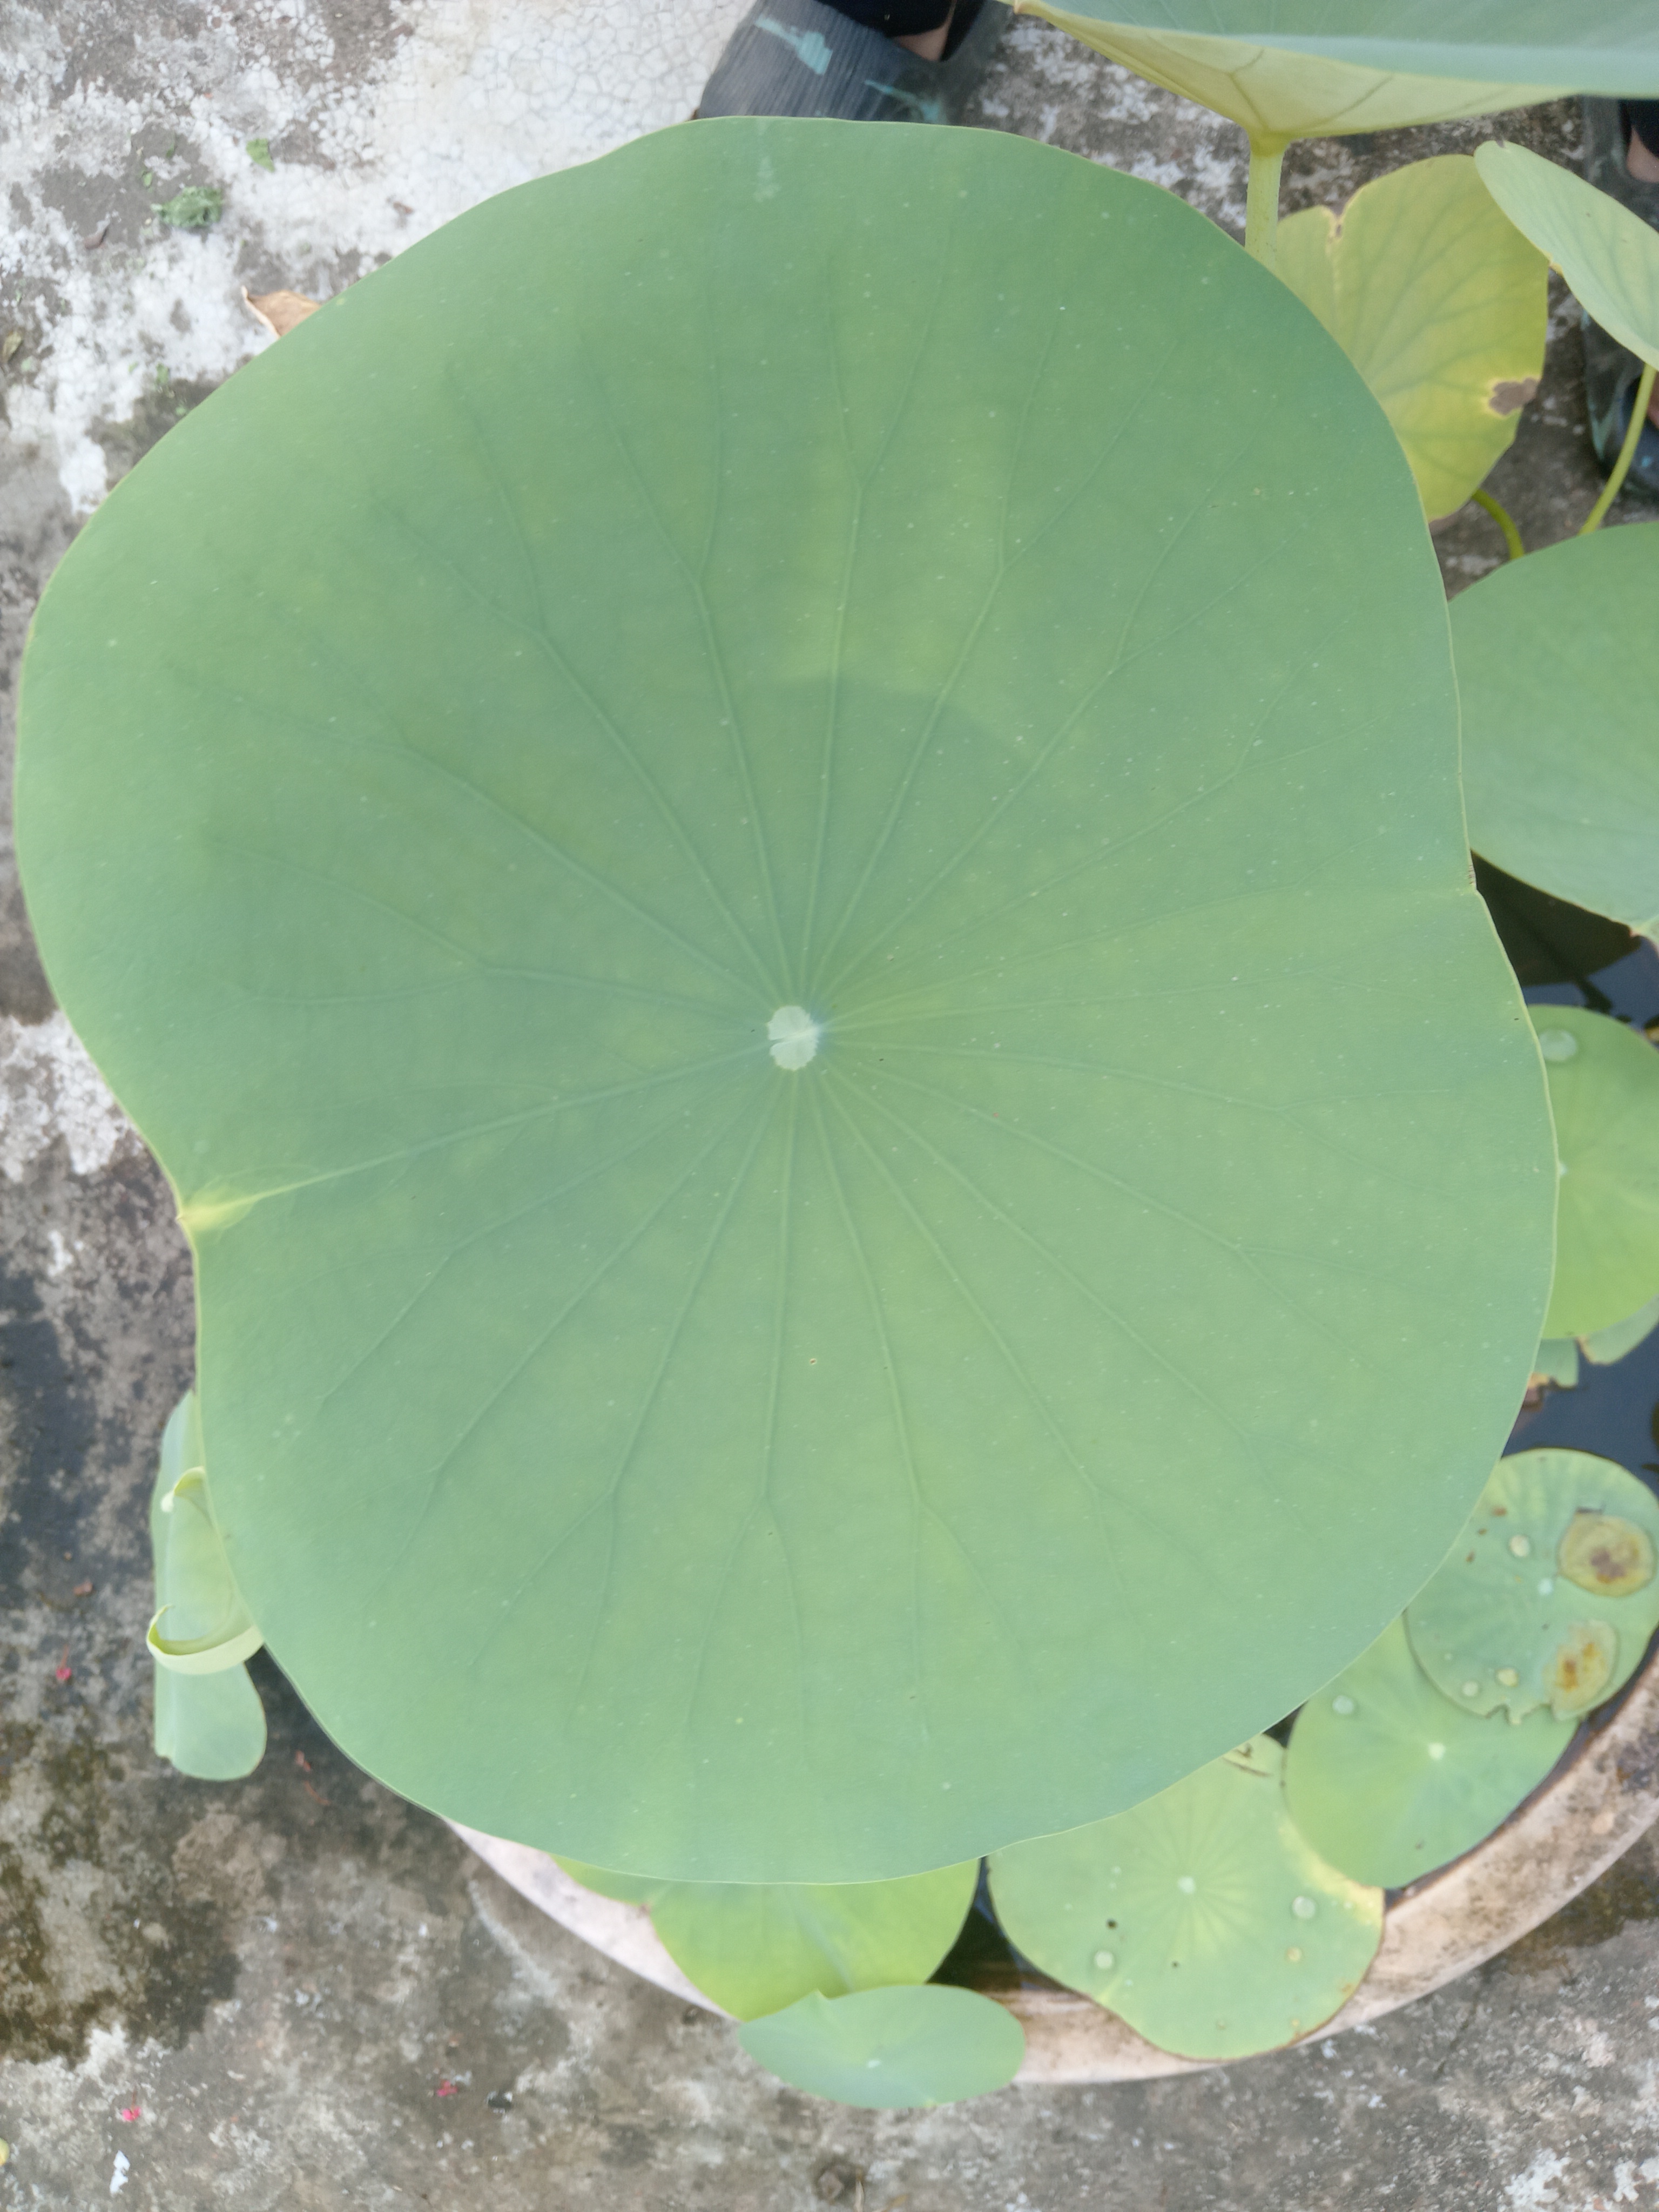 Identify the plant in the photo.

lotus
